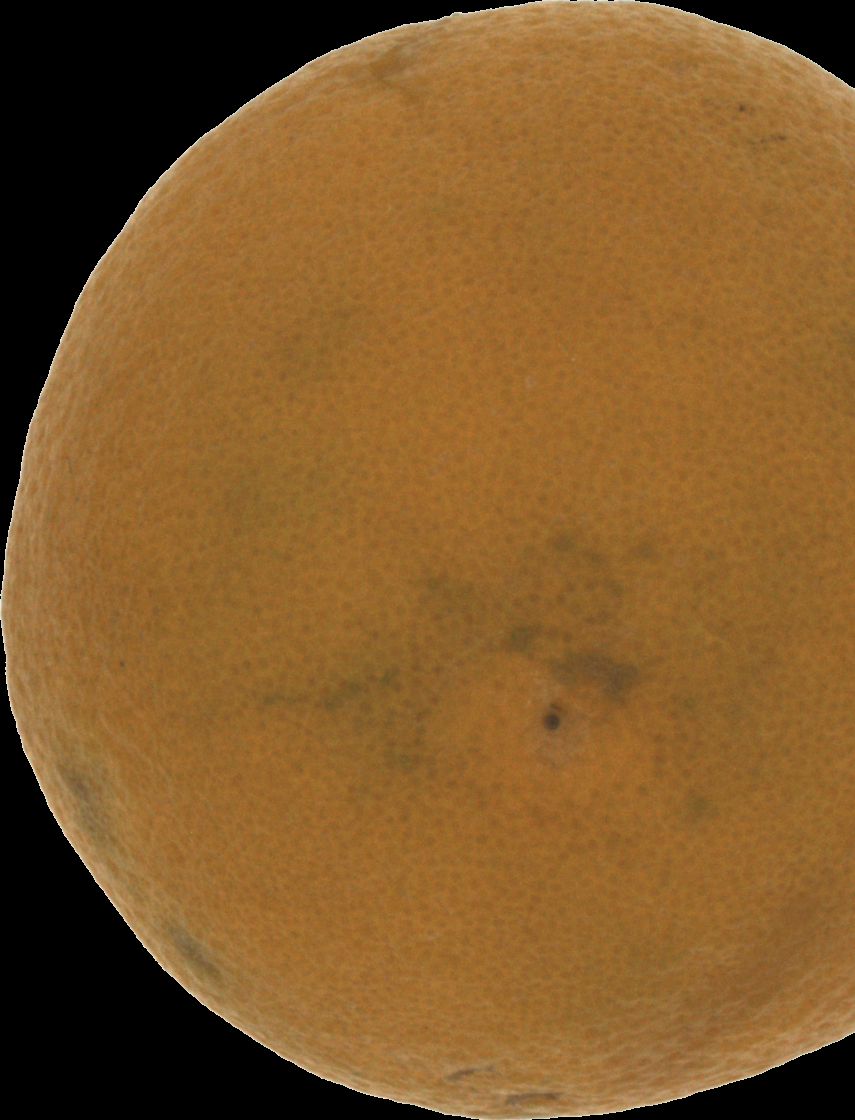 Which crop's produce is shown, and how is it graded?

orange, bad
